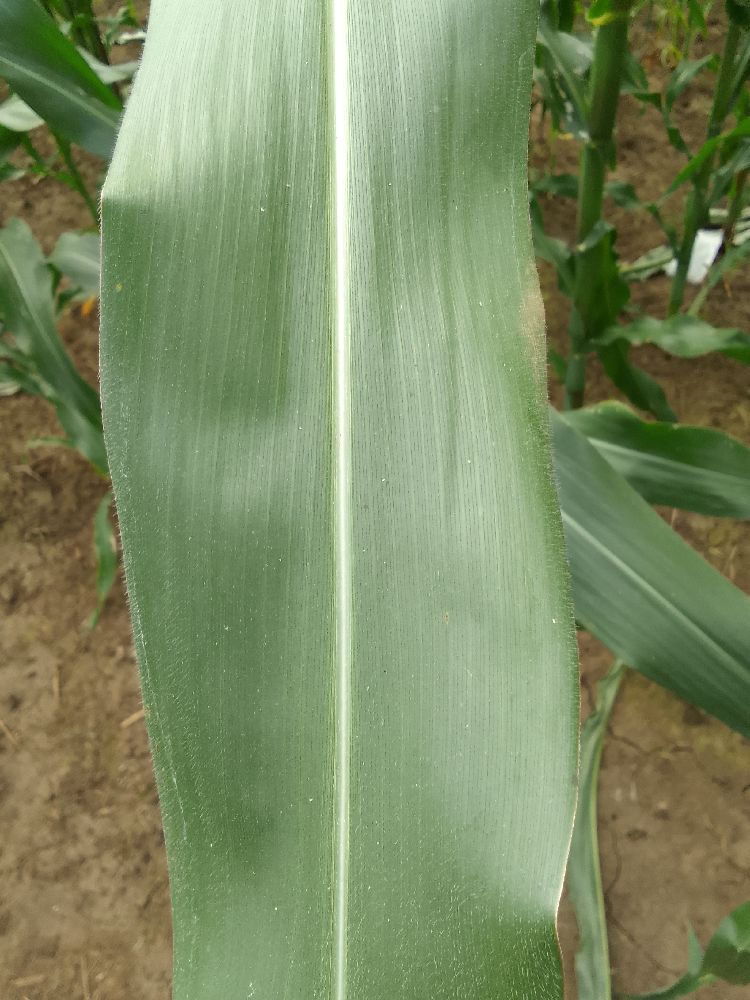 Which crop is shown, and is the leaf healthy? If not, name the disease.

maize, healthy
